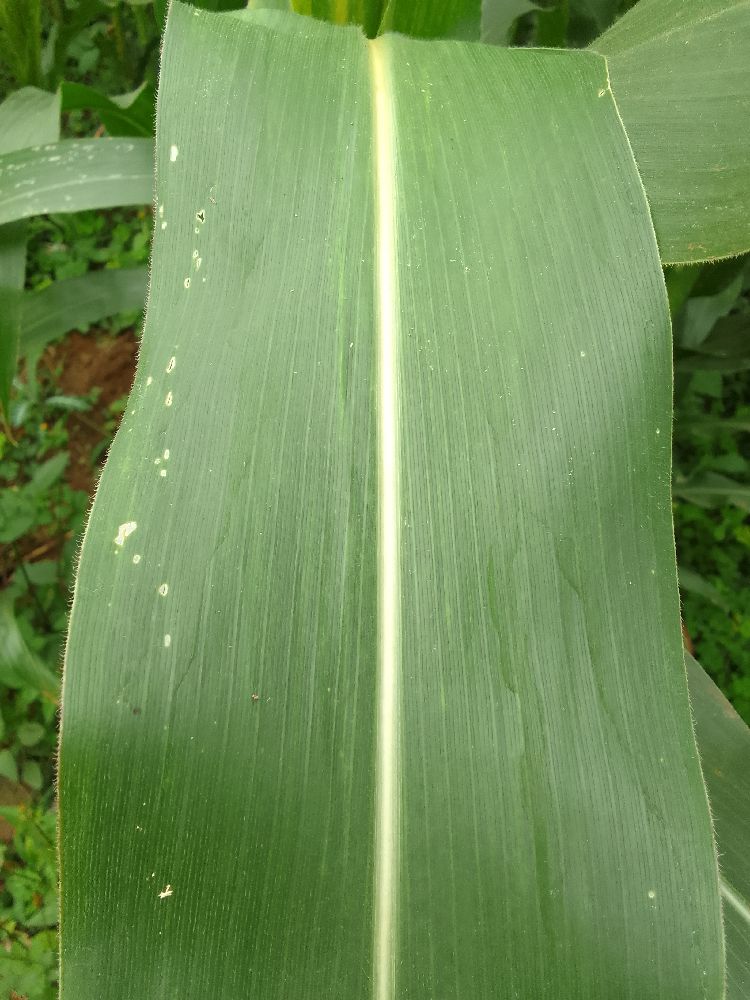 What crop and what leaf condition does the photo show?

maize, healthy
